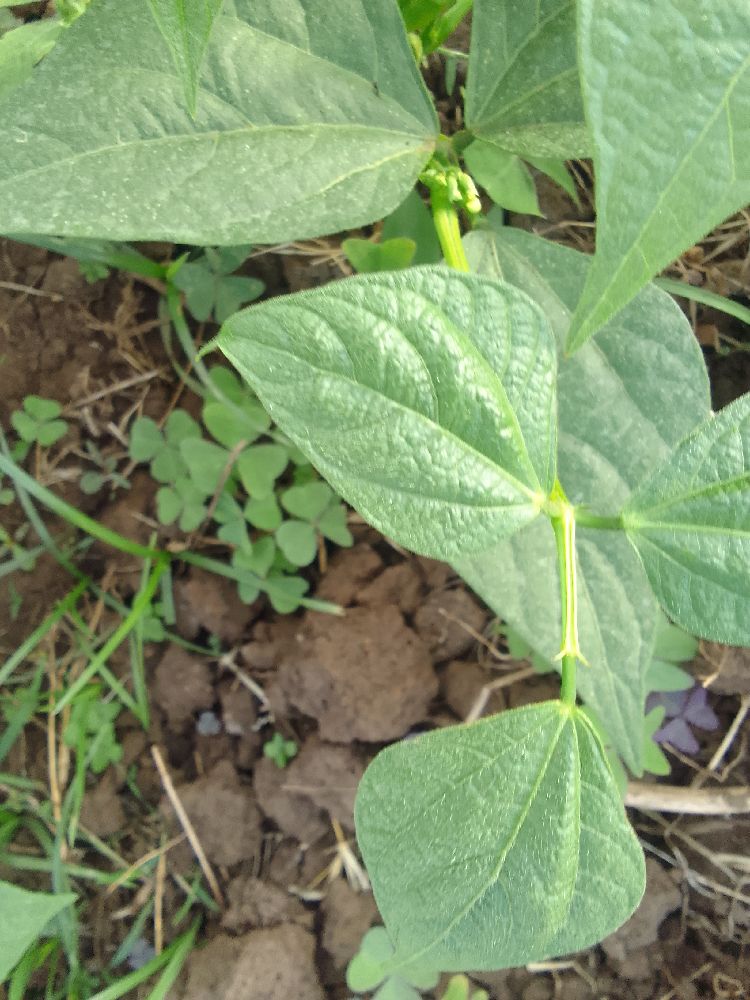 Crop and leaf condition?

common bean, healthy
